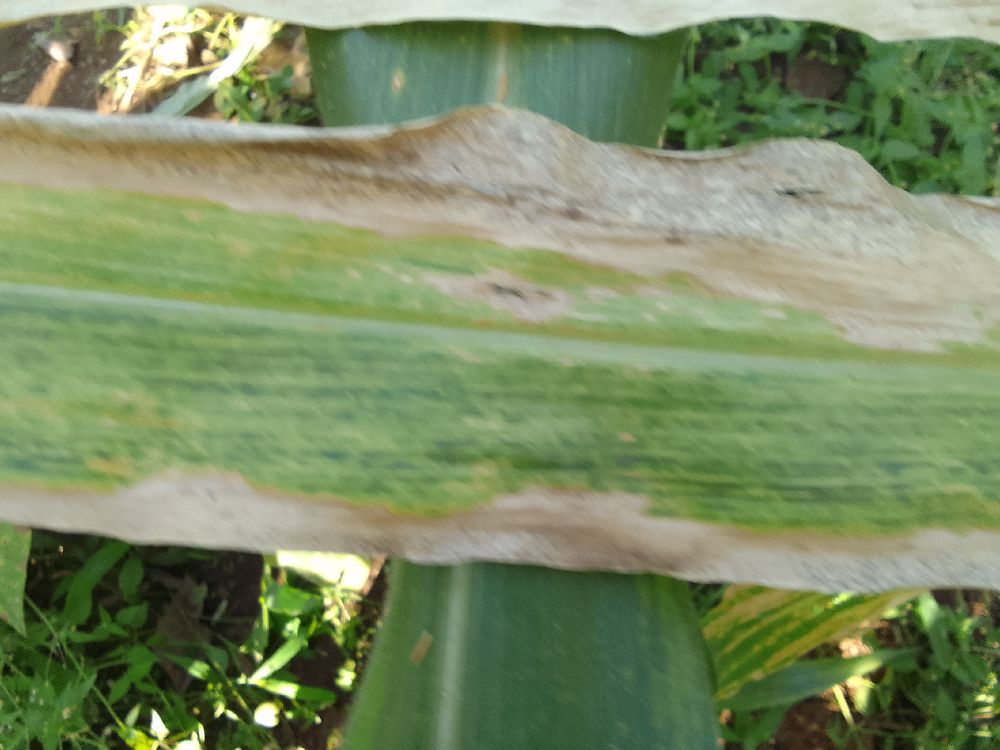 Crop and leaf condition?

maize, maize lethal necrosis
